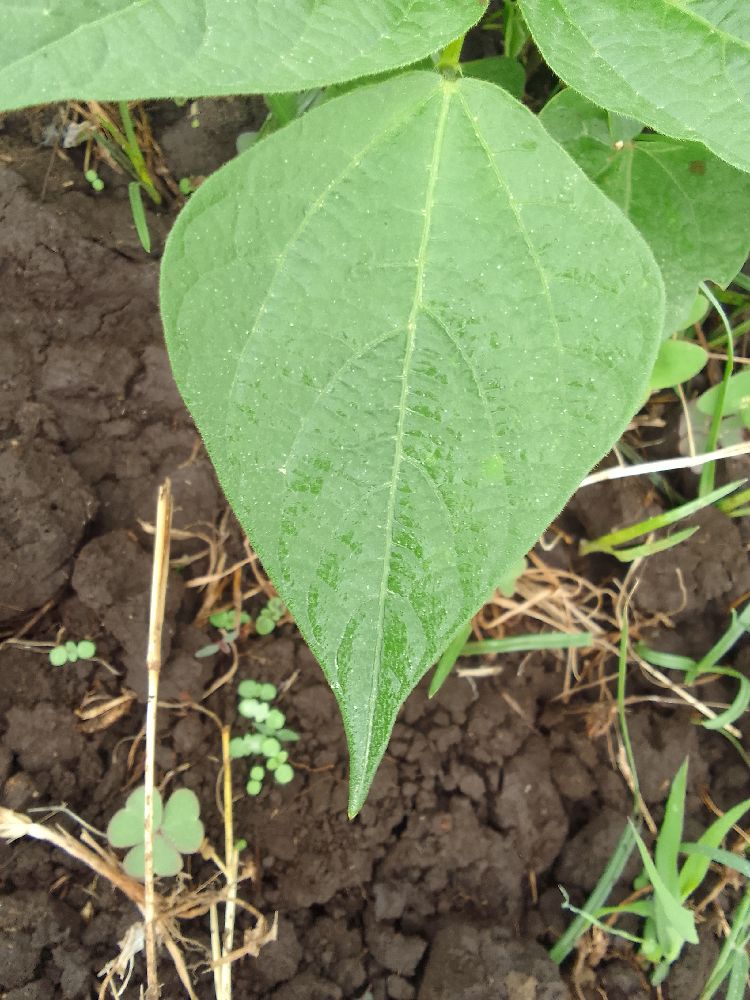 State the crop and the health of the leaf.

common bean, healthy
